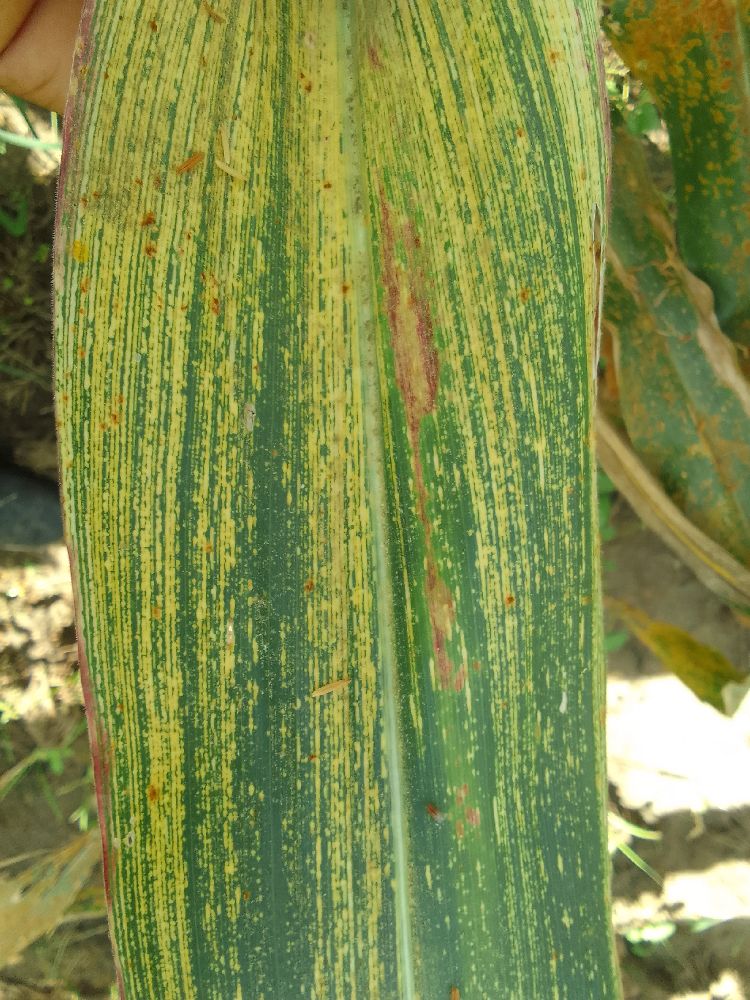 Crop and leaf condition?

maize, maize streak virus
